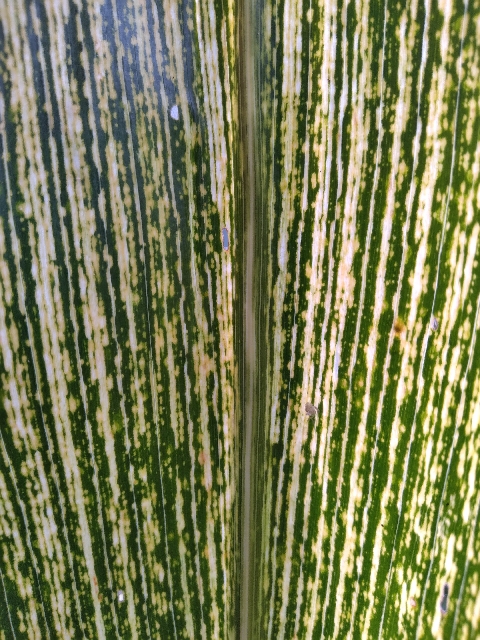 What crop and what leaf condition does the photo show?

maize, maize streak virus
